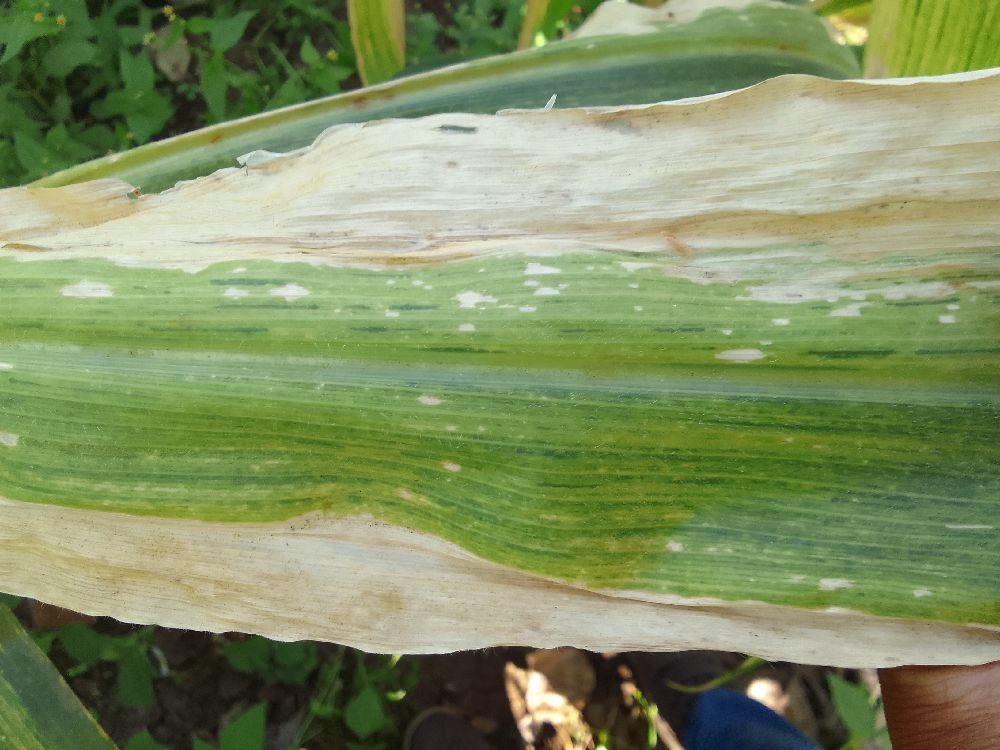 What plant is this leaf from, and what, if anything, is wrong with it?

maize, maize lethal necrosis
